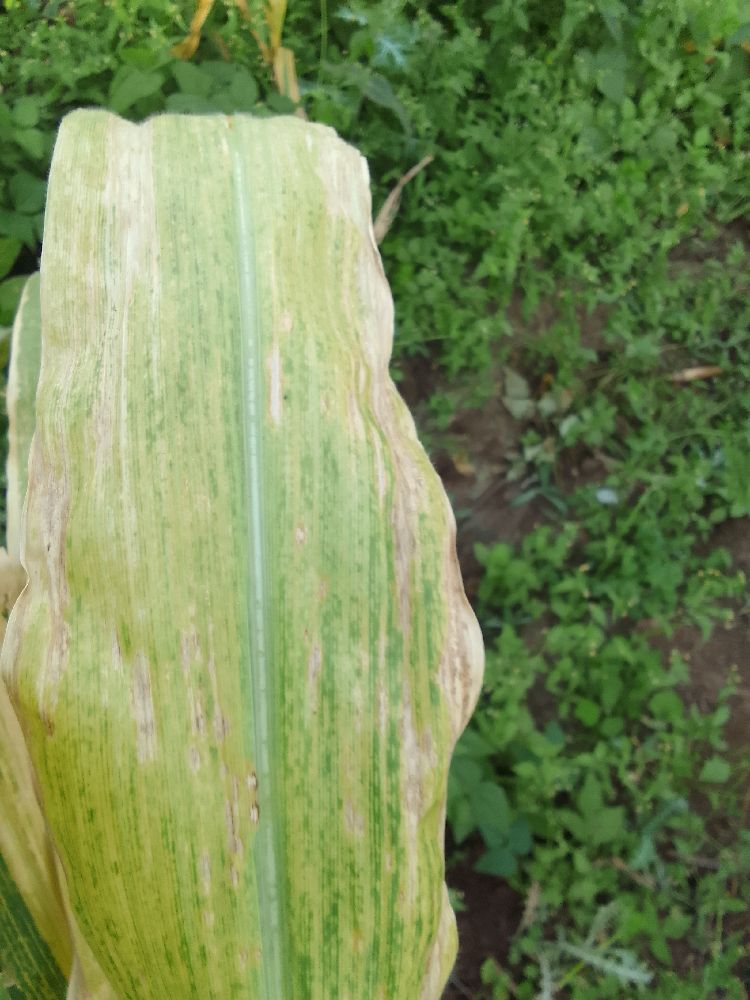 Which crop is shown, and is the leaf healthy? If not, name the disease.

maize, maize lethal necrosis
